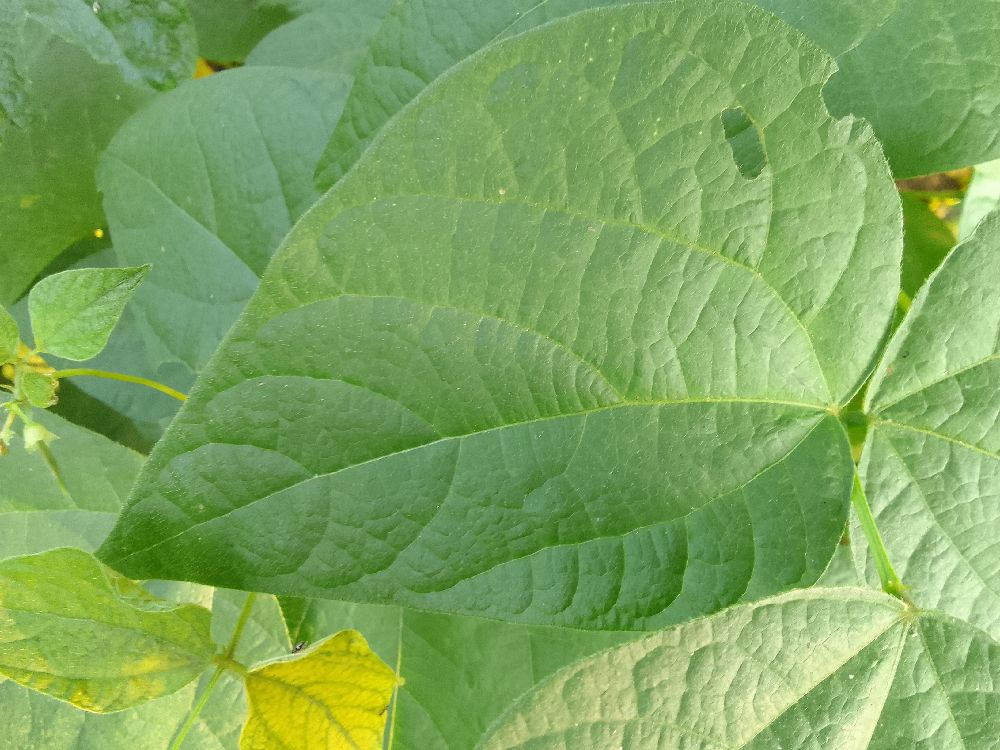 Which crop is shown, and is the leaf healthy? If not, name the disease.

common bean, healthy
